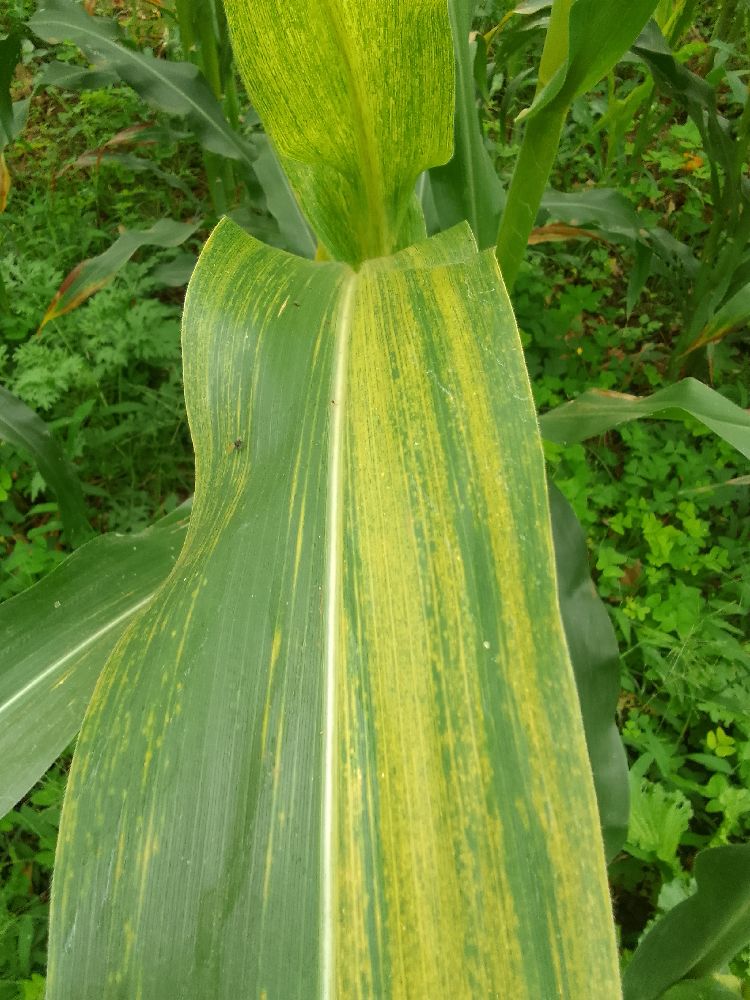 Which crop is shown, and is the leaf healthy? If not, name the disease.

maize, maize lethal necrosis
